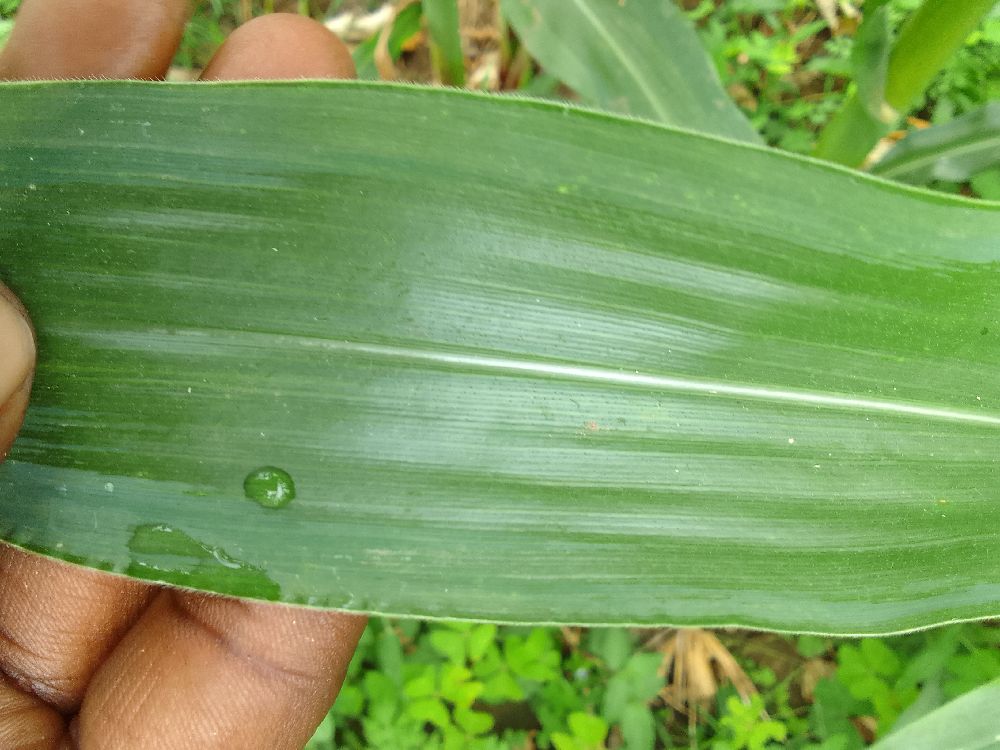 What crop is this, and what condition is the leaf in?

maize, healthy
